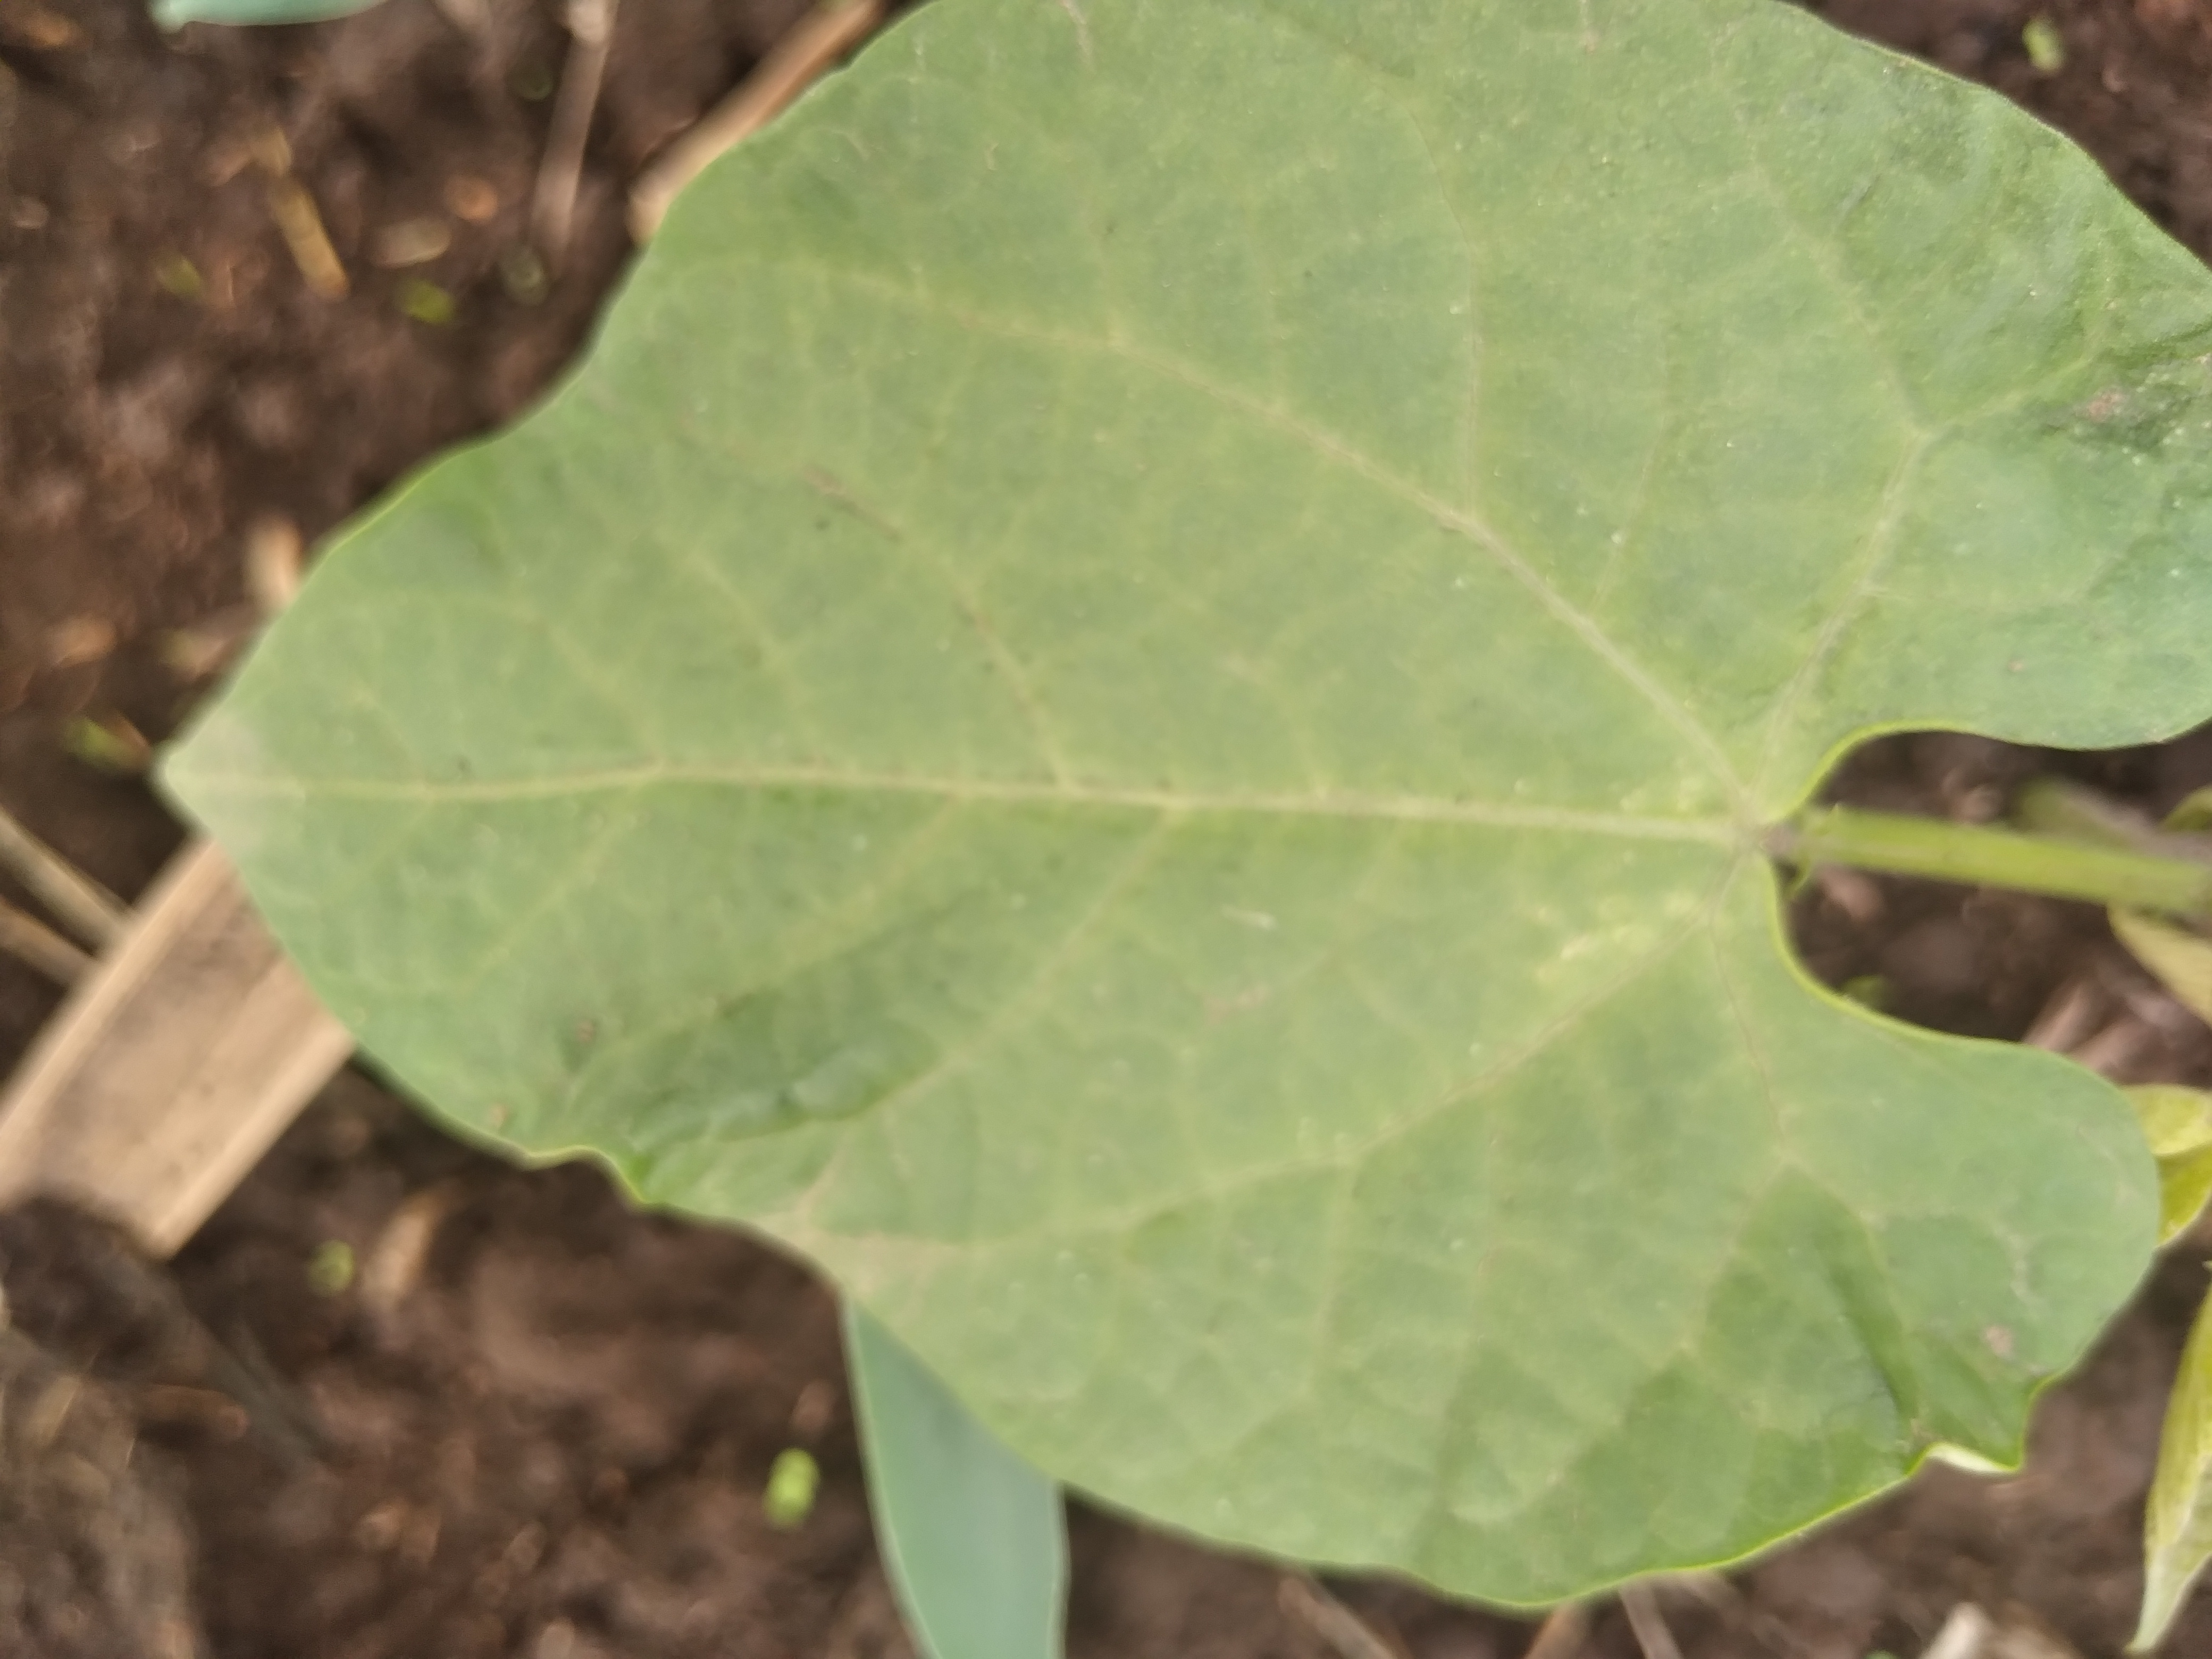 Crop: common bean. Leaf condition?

healthy
